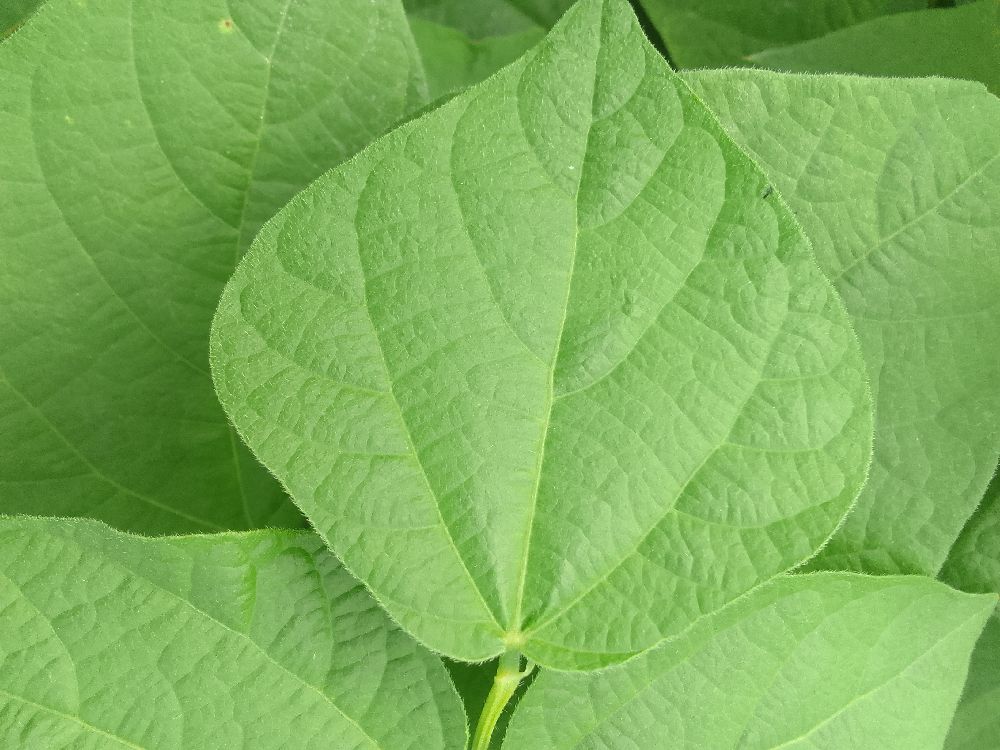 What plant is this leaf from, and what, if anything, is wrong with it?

common bean, healthy
